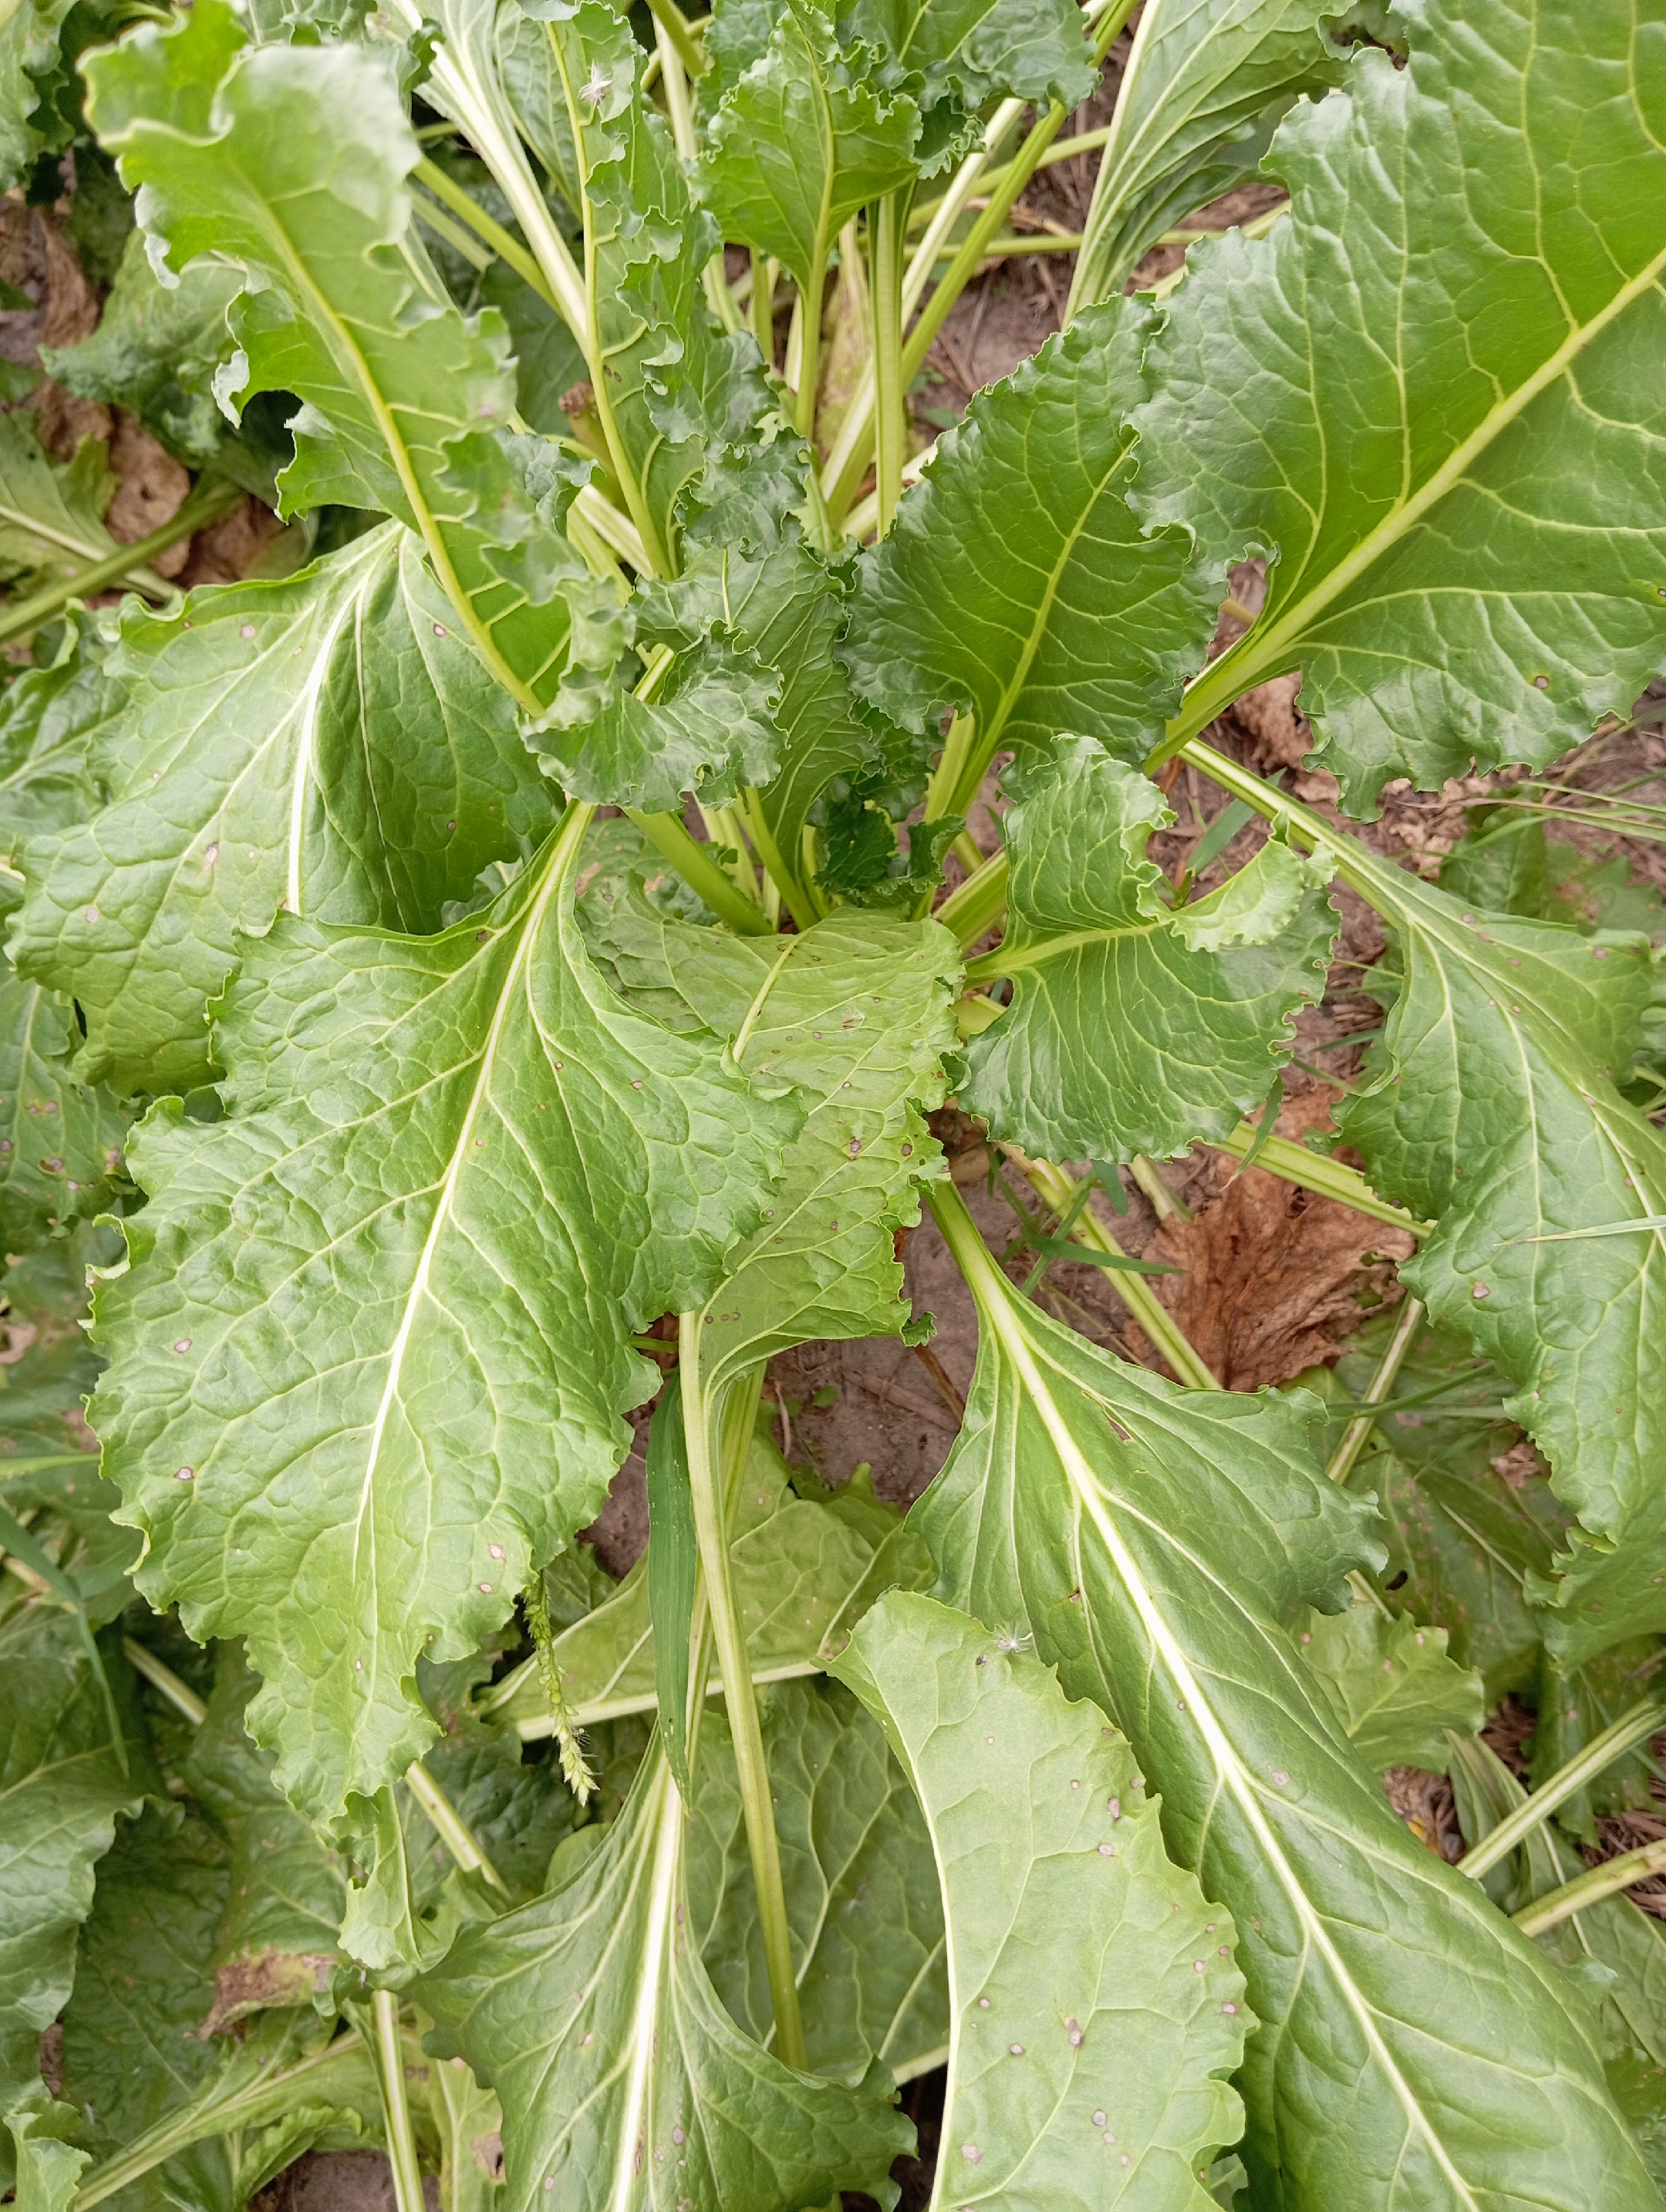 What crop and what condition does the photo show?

beet, unaffected
